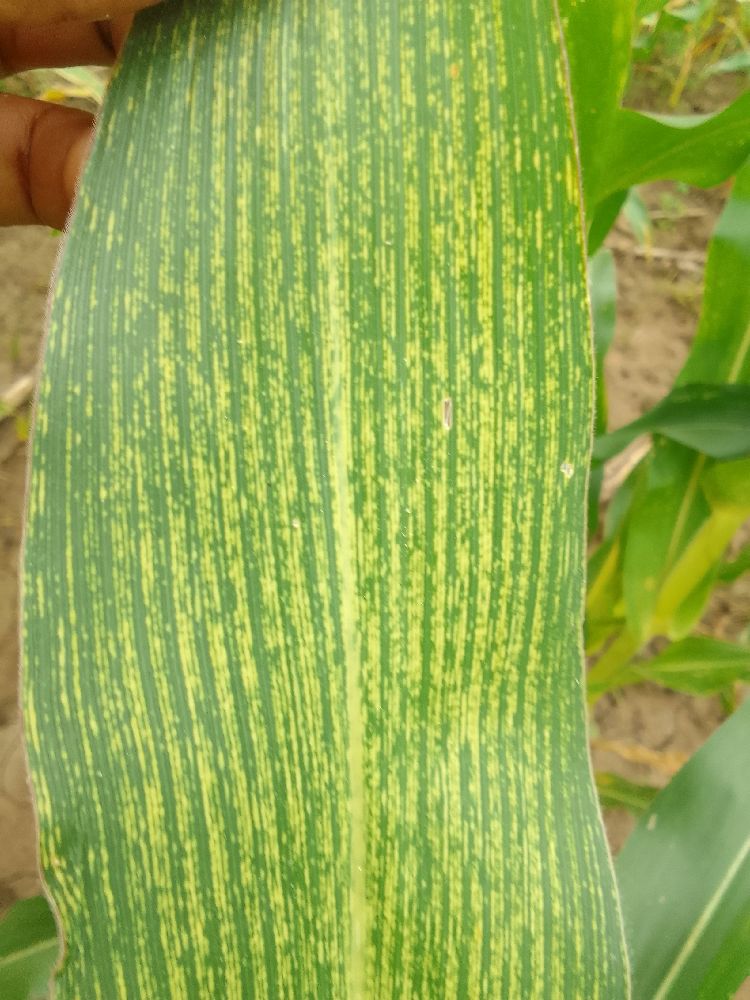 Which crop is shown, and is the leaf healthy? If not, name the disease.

maize, maize streak virus
